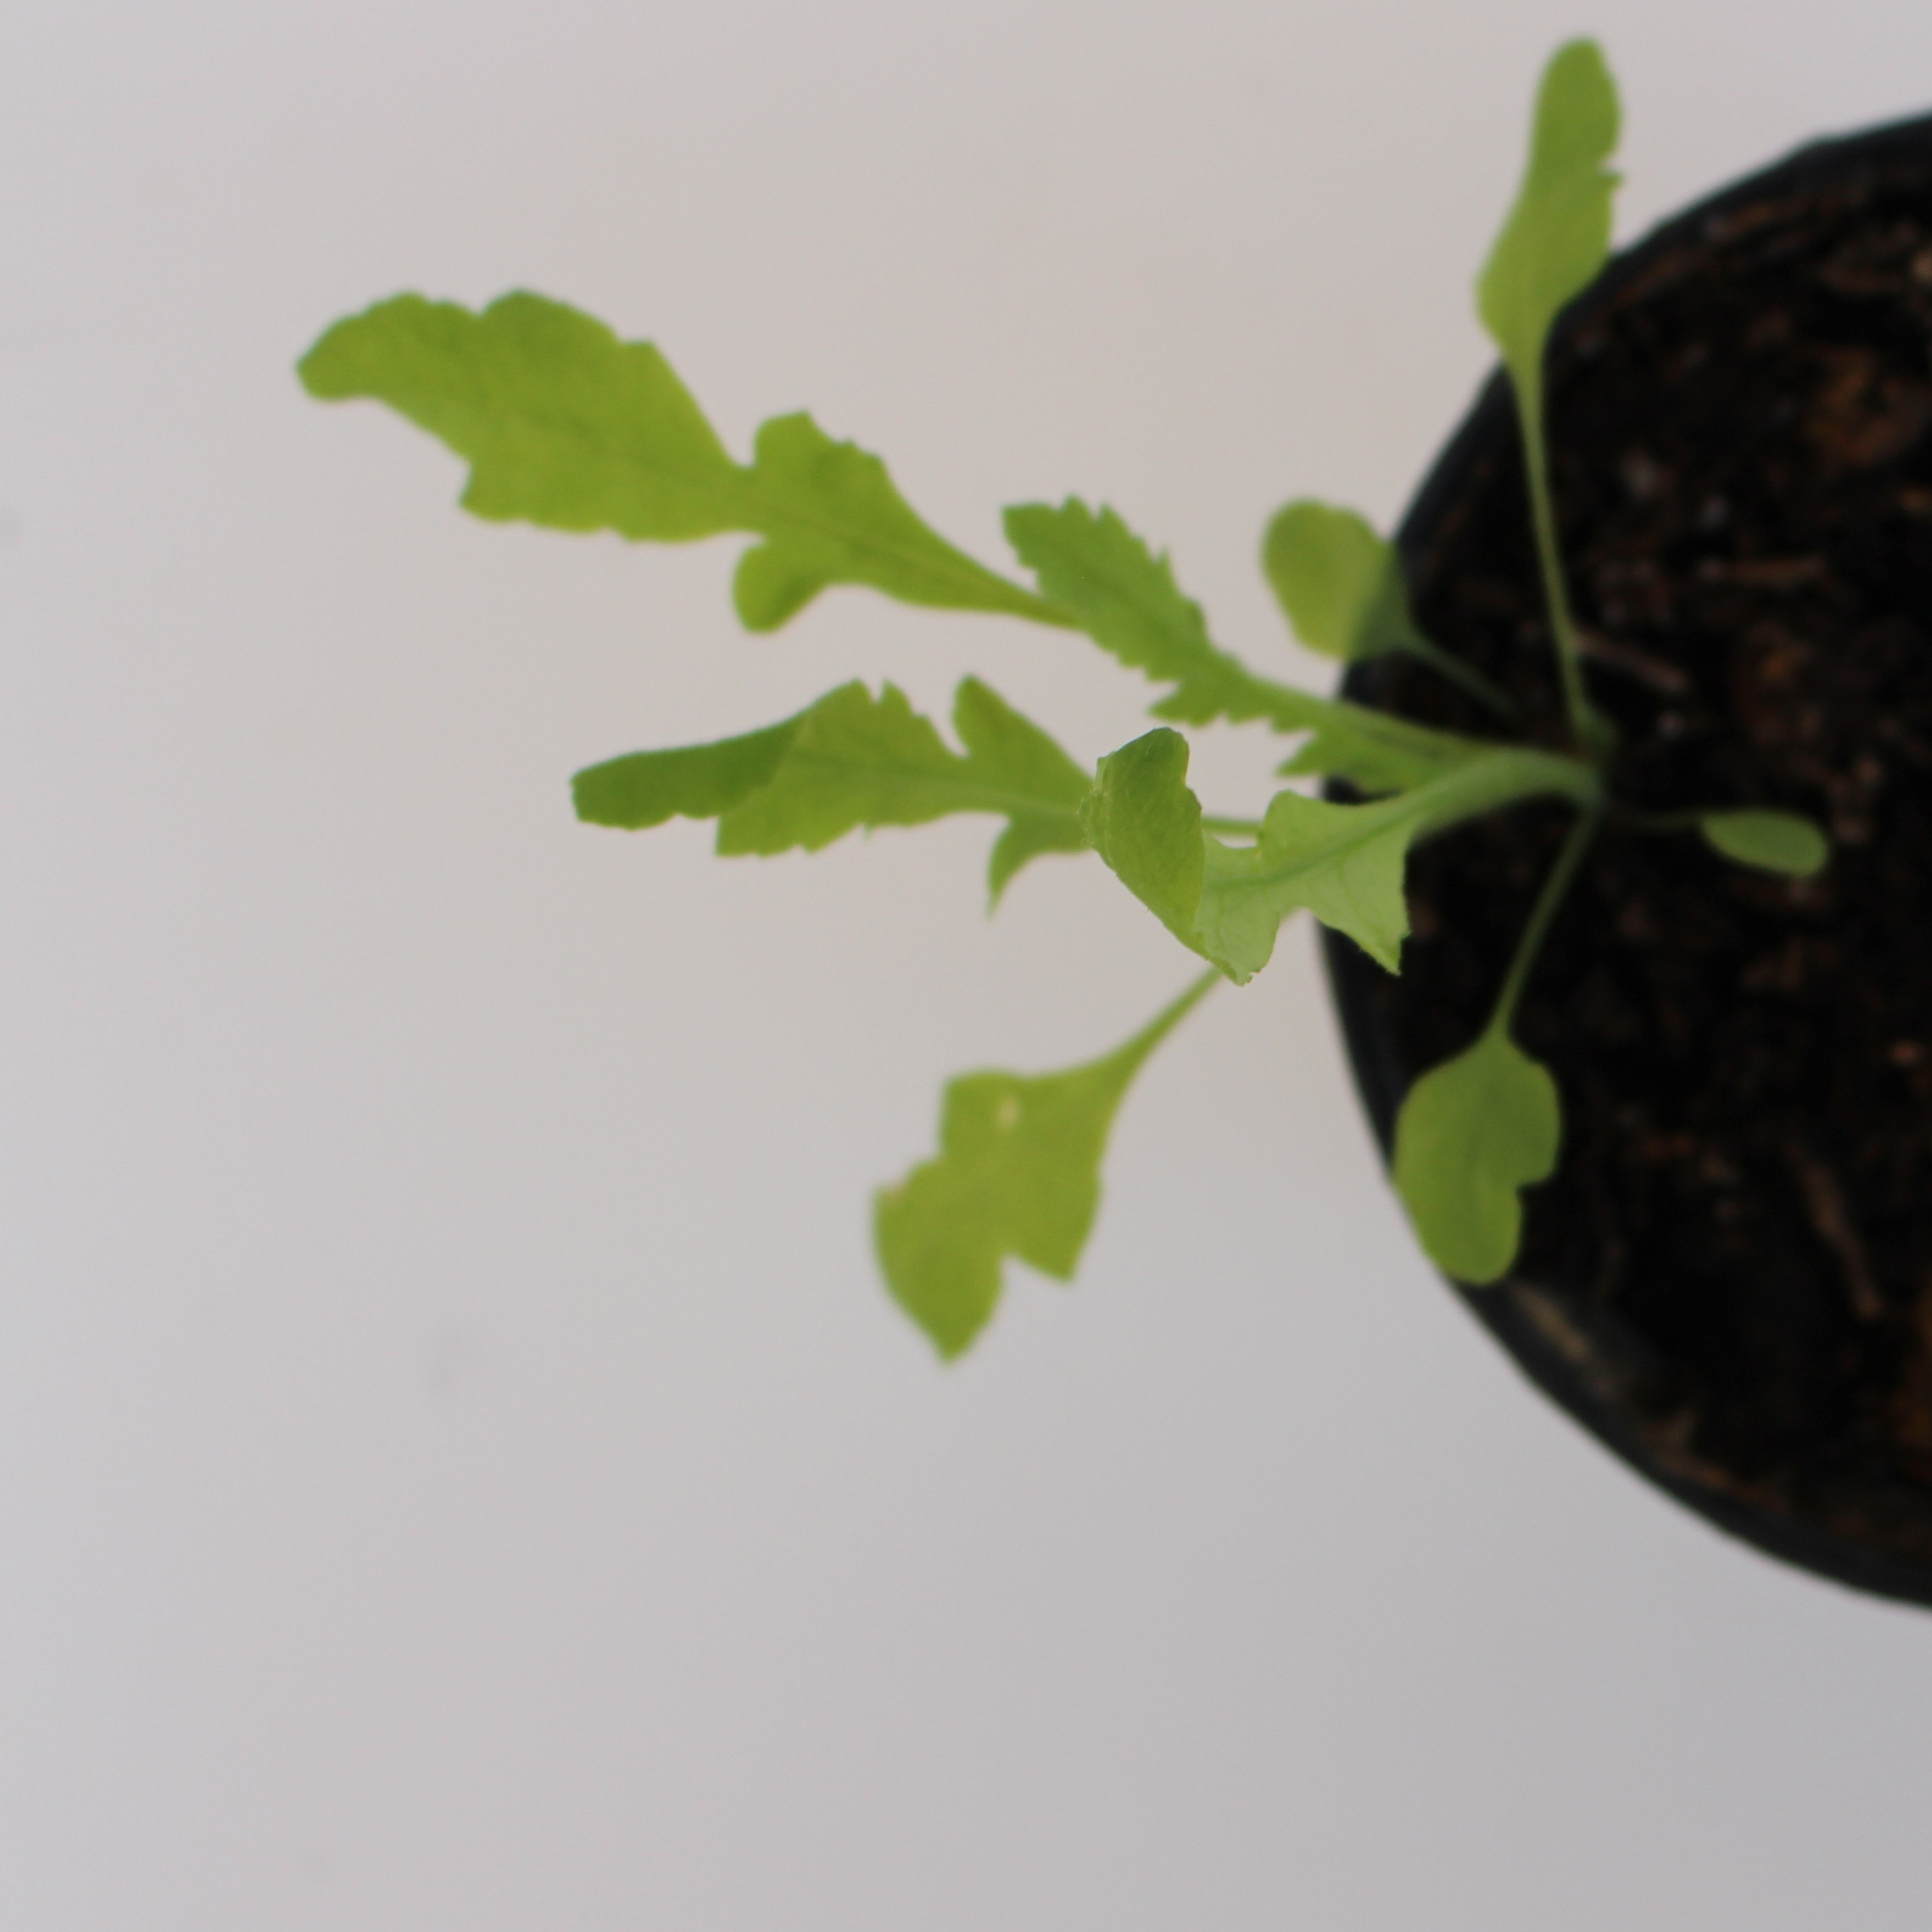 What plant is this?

Papaver rhoeas
